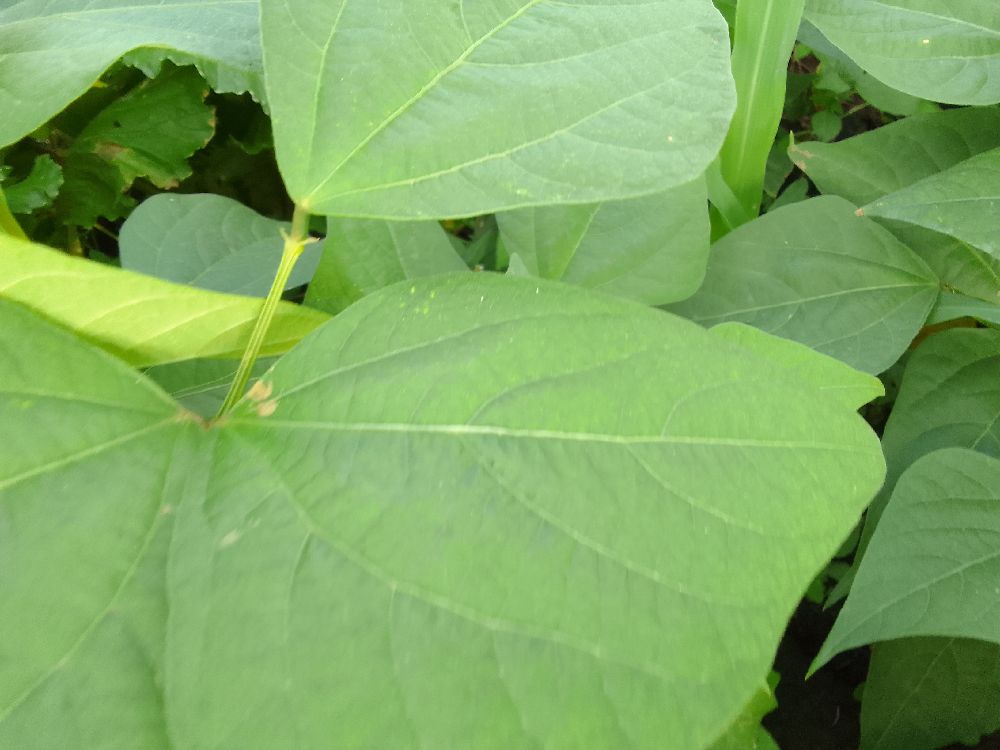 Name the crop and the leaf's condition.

common bean, healthy
